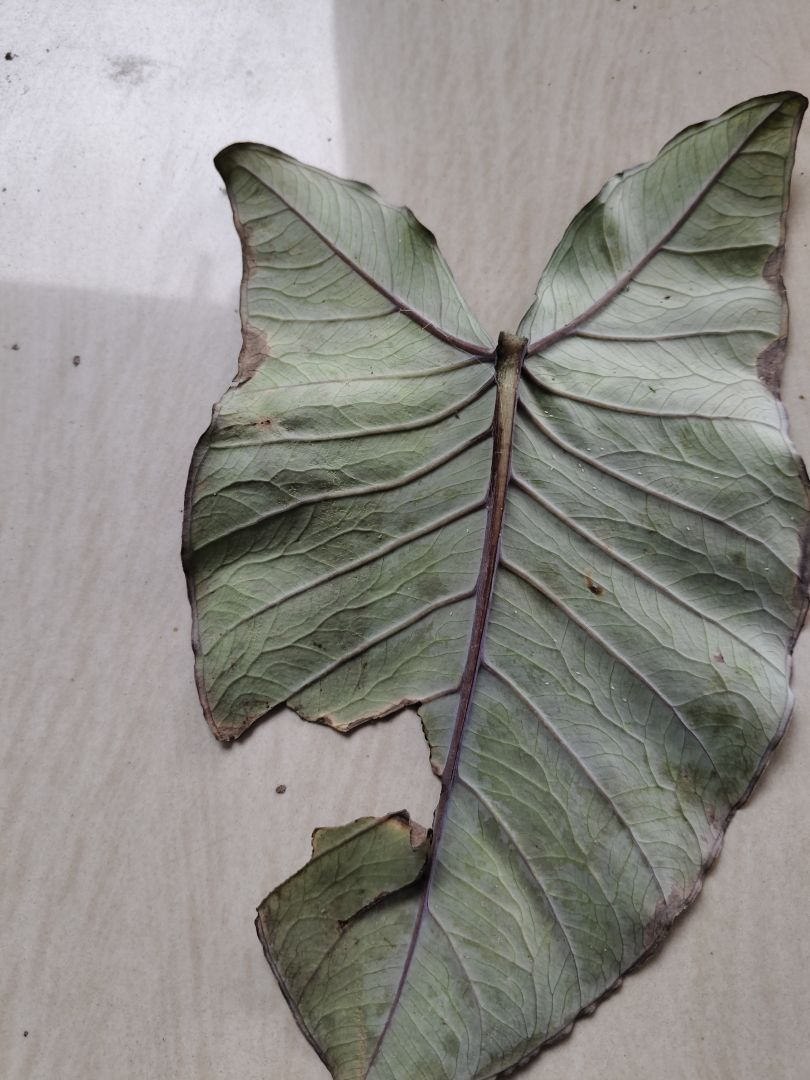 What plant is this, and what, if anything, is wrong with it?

taro, leaf blight
